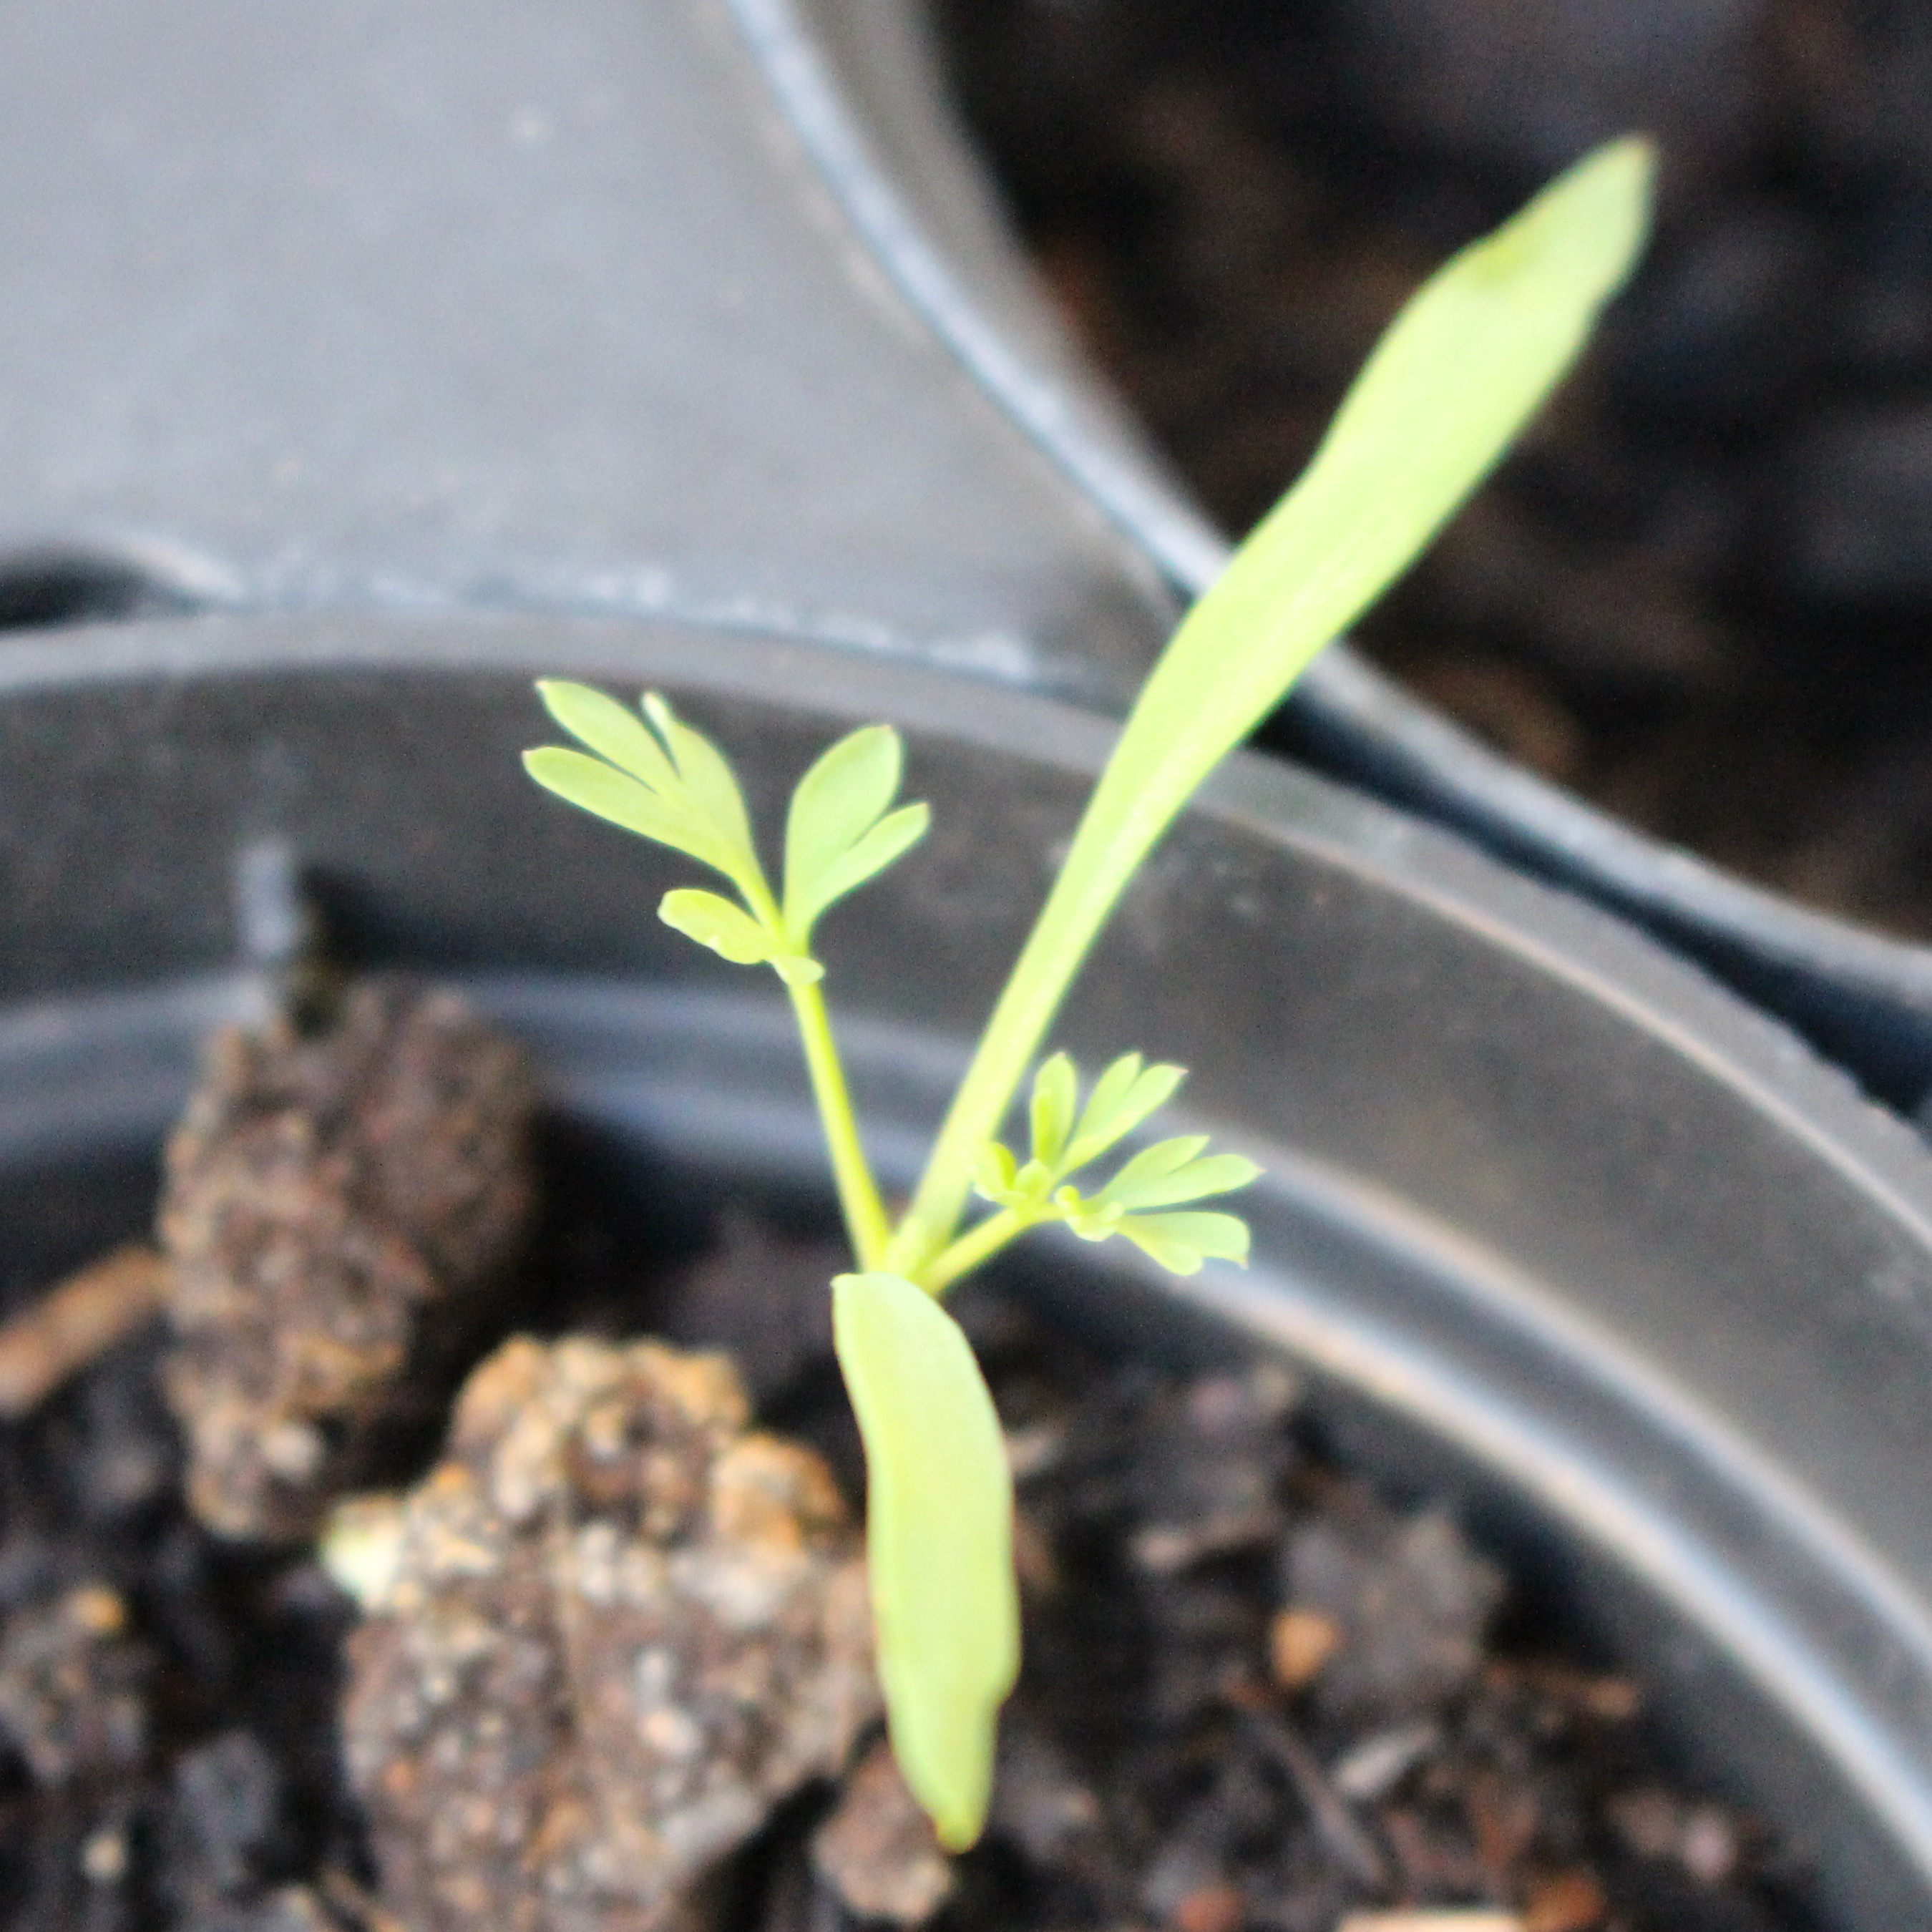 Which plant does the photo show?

Fumaria officinalis
